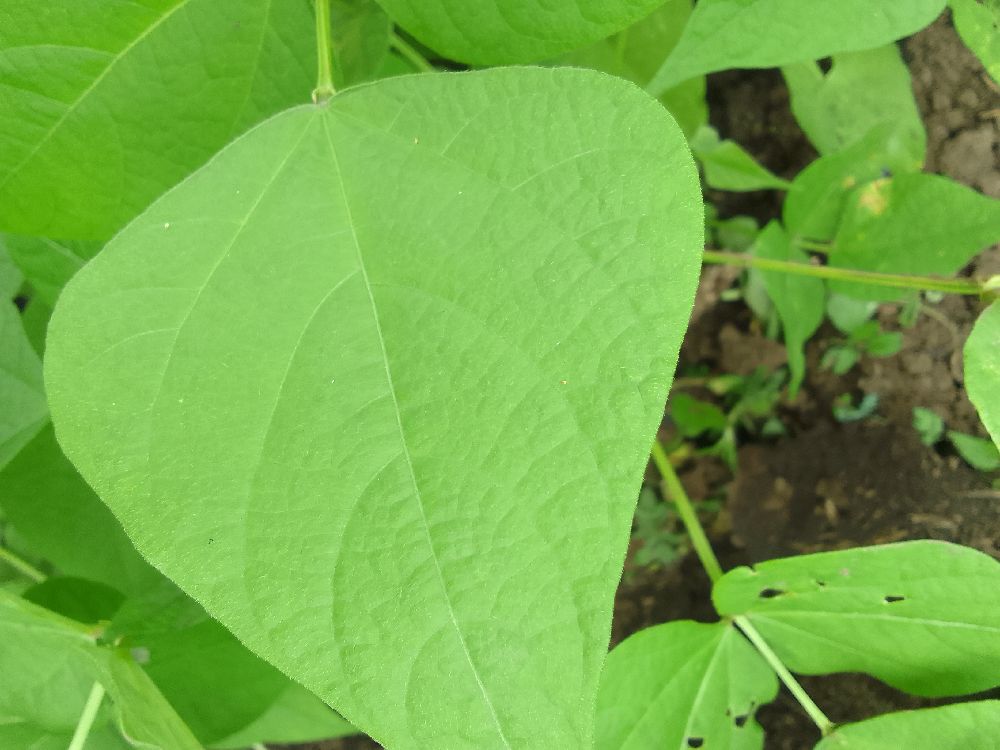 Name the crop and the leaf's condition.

common bean, healthy
